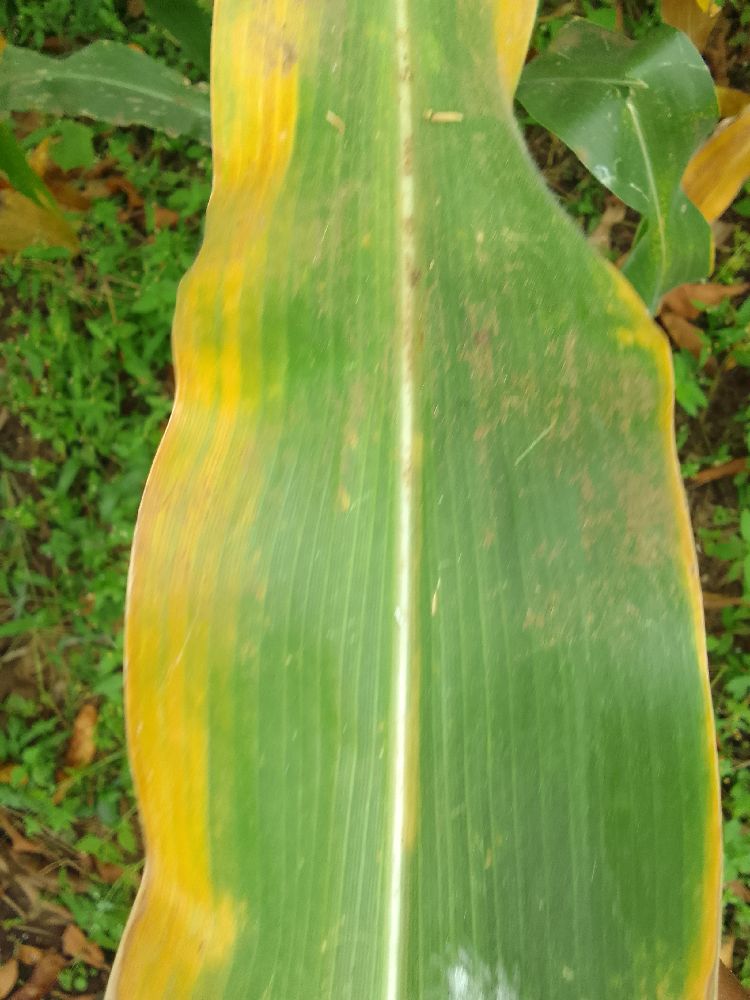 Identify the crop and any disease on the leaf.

maize, maize lethal necrosis
